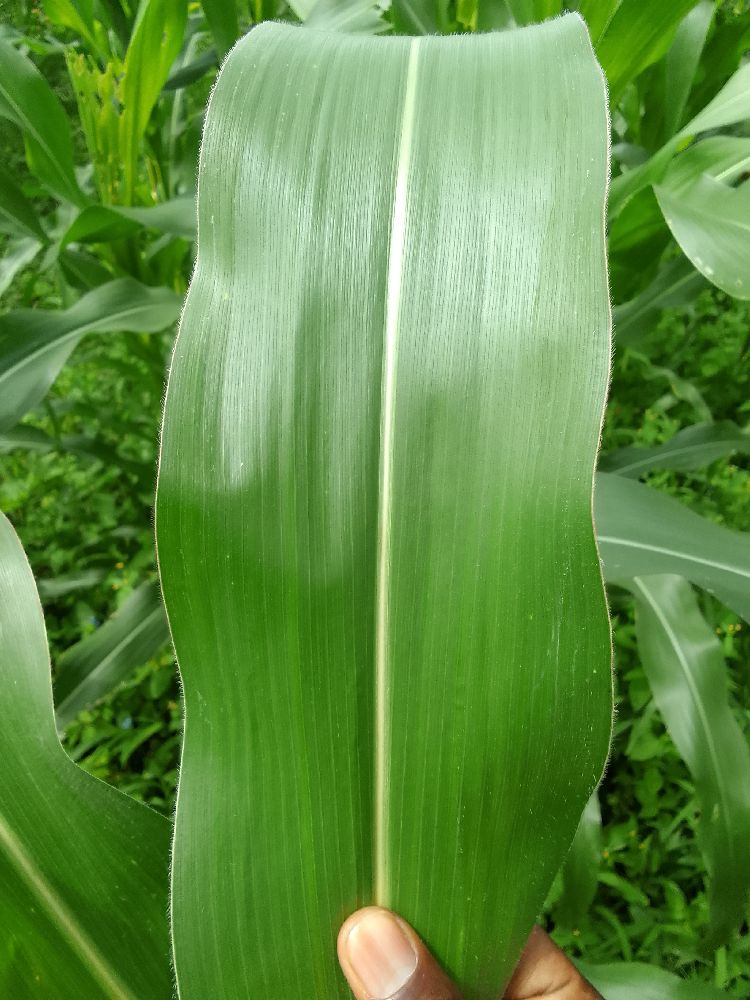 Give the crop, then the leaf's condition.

maize, healthy
